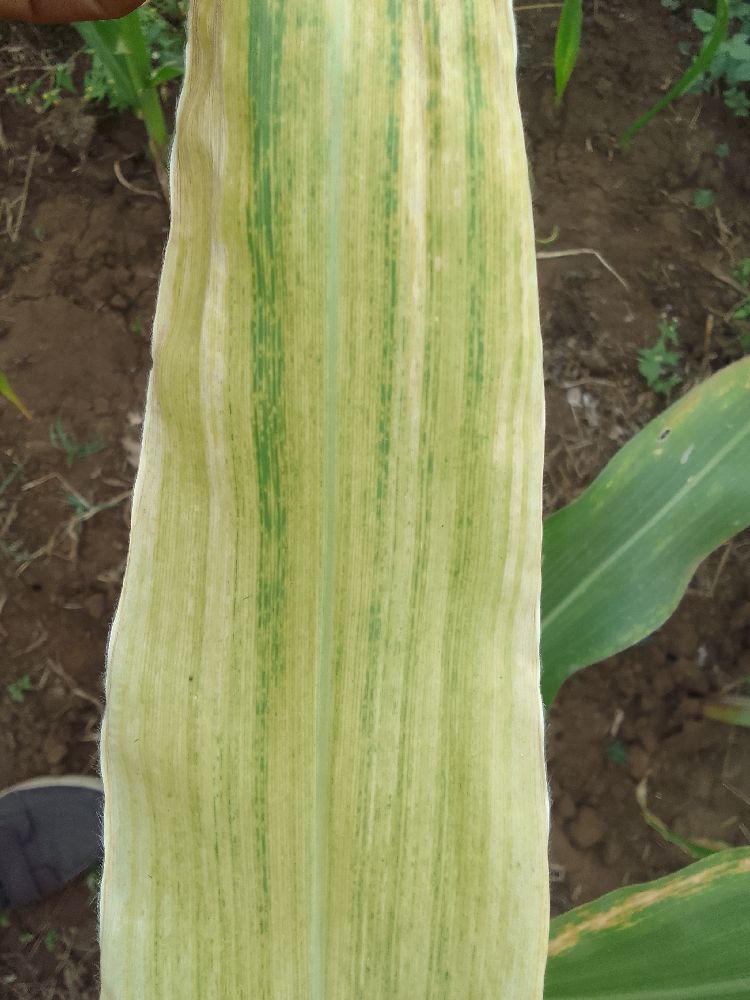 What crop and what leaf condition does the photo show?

maize, maize lethal necrosis
